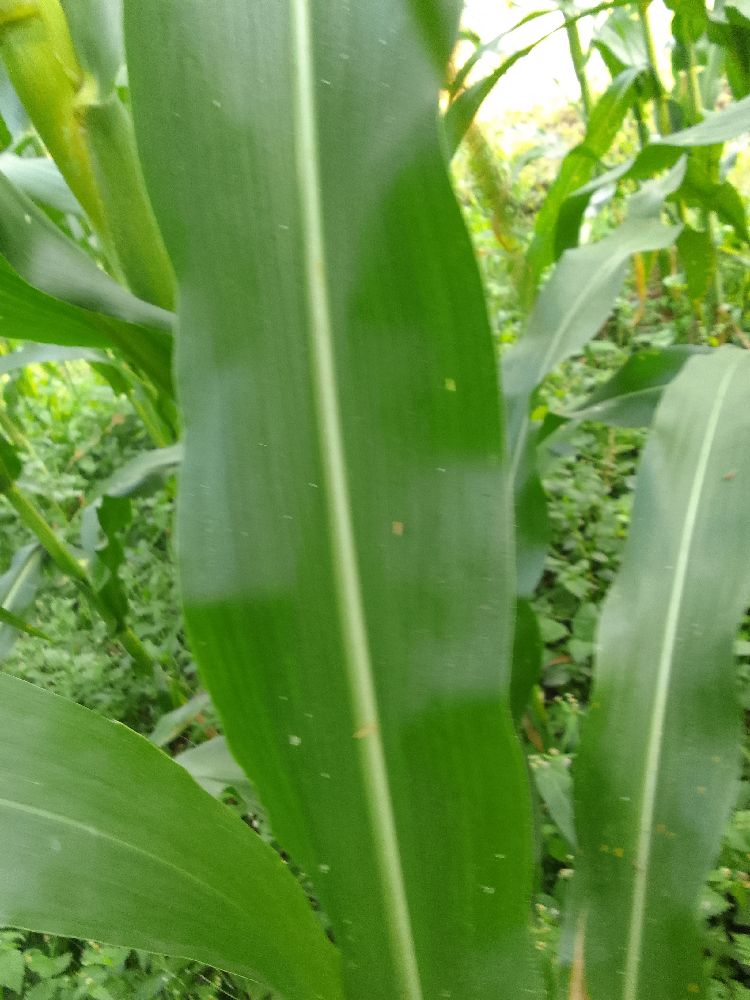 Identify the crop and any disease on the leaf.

maize, healthy
